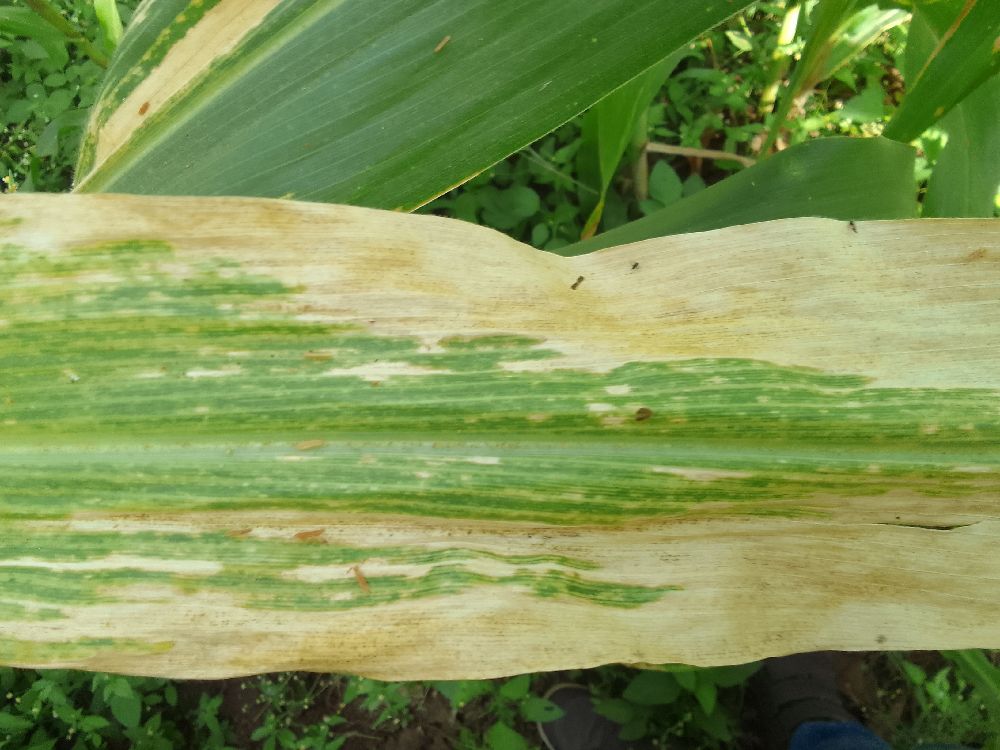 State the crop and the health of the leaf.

maize, maize lethal necrosis
